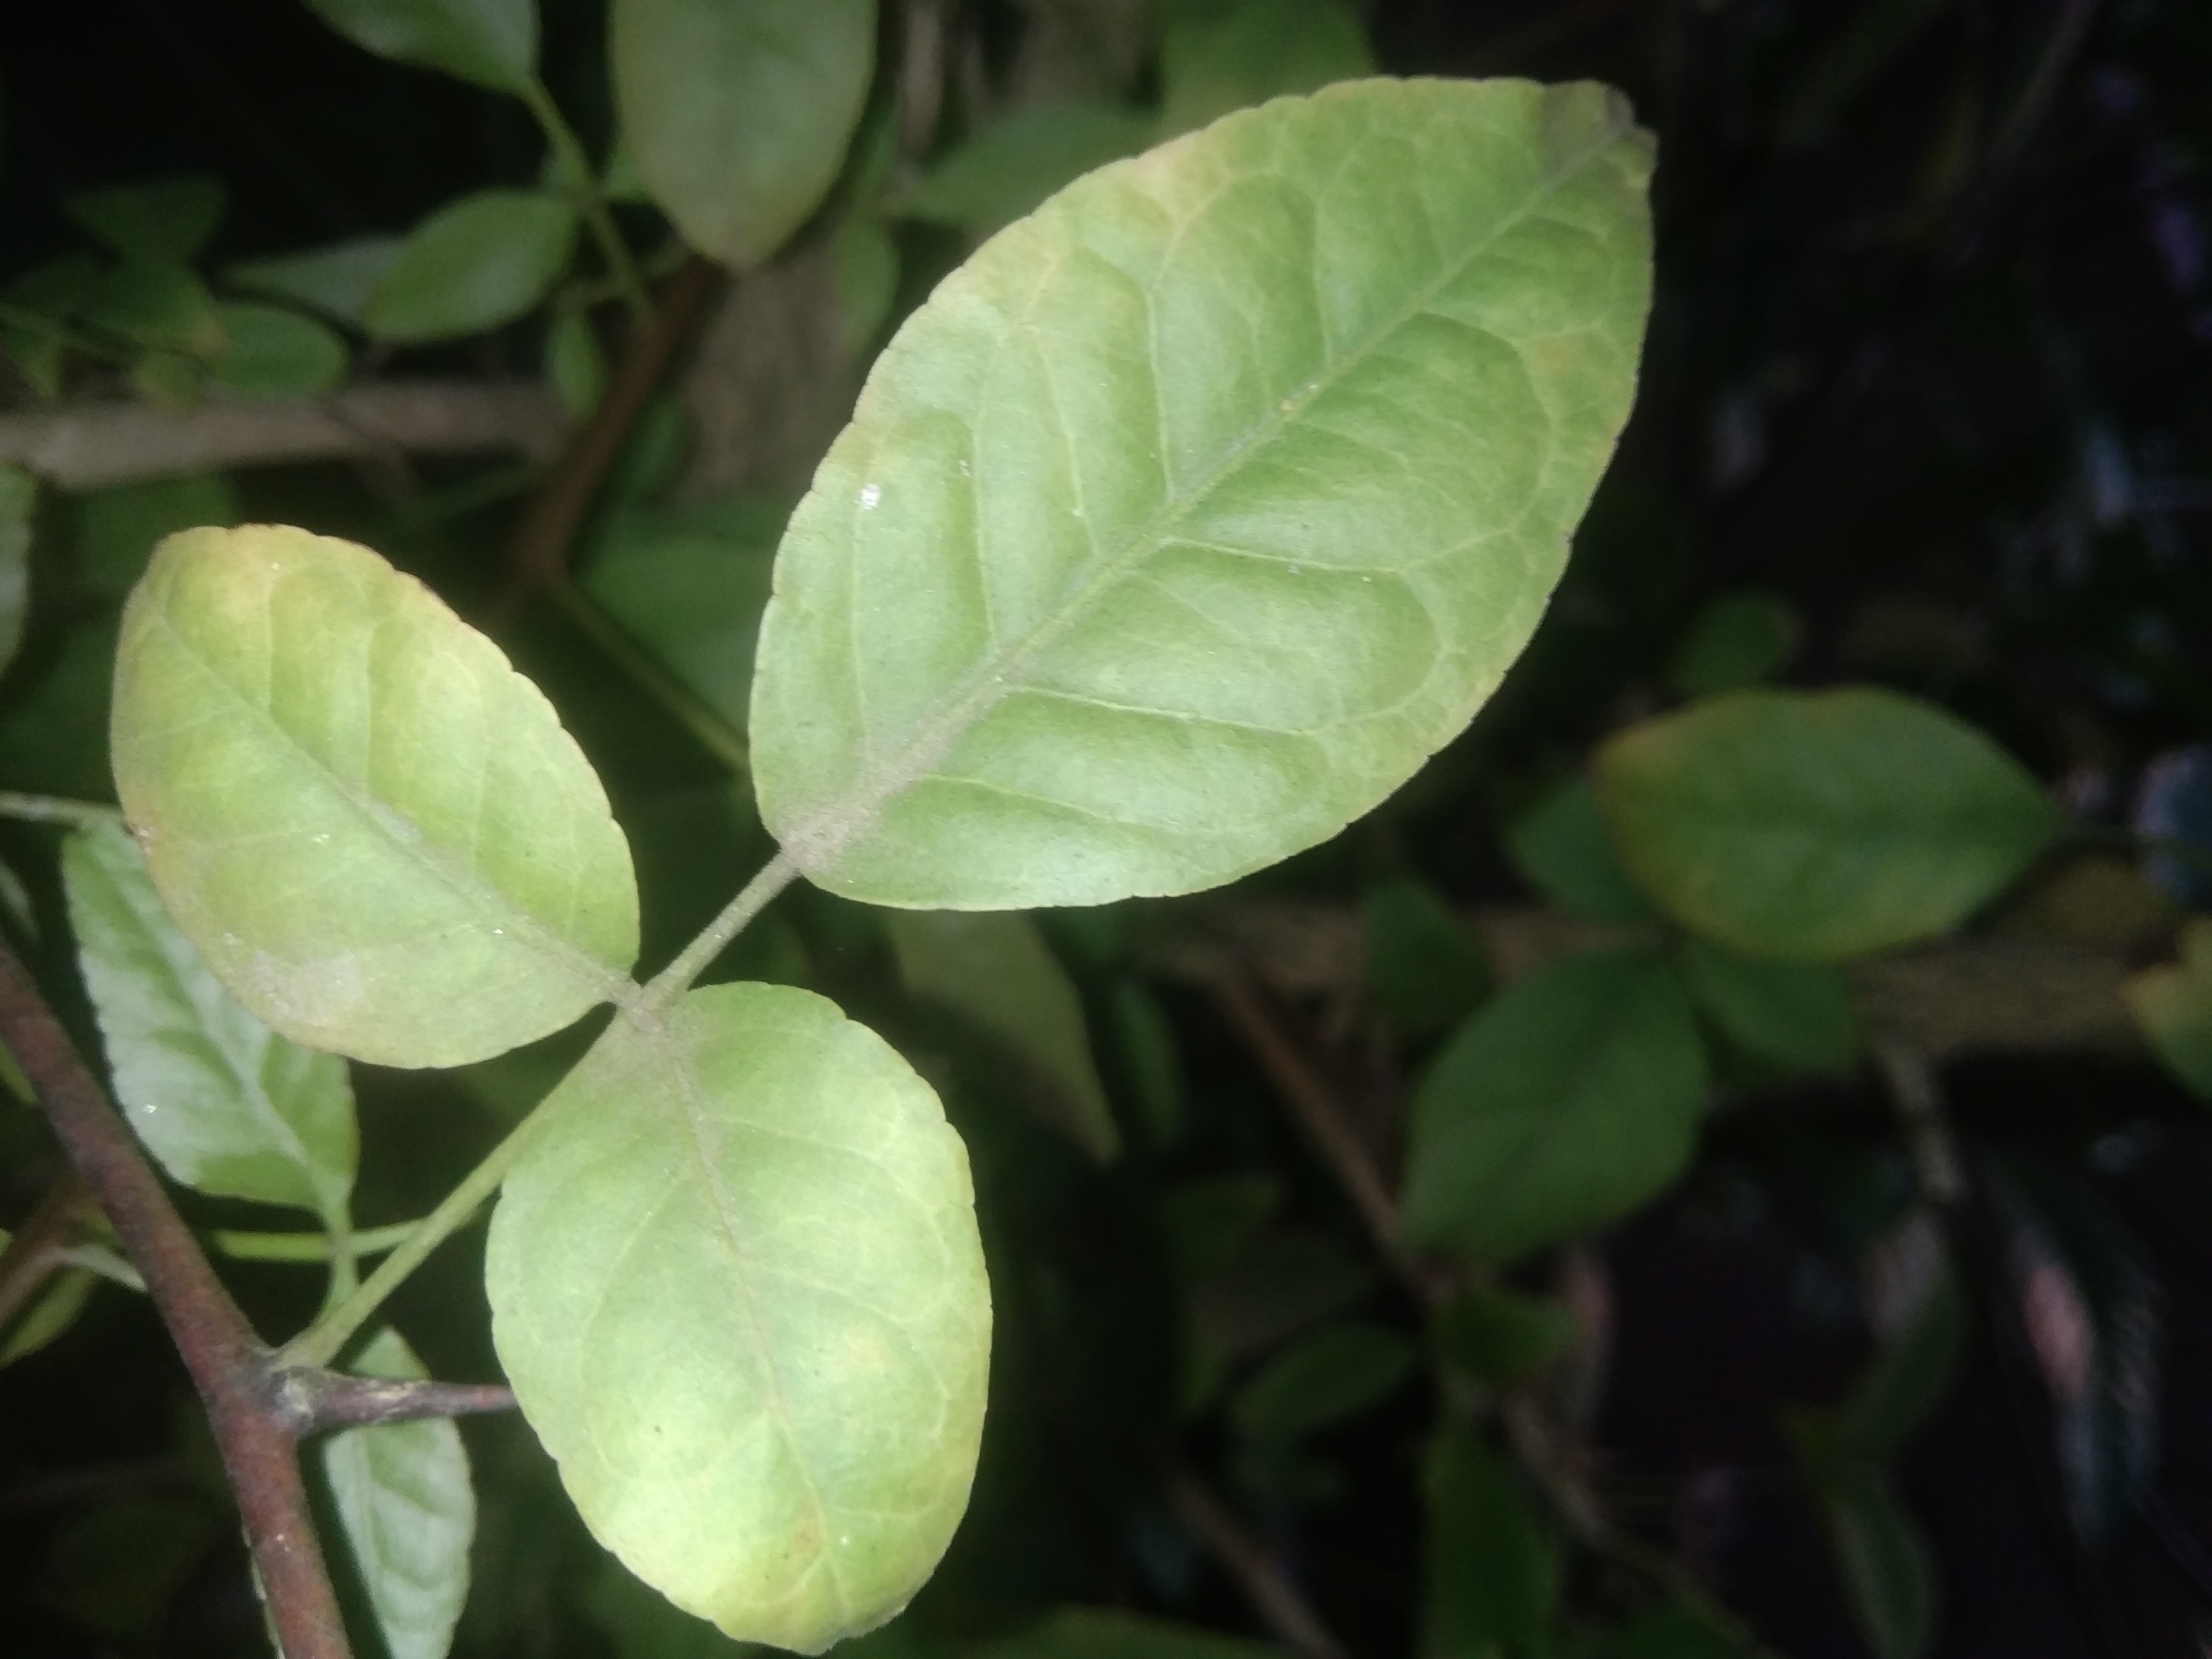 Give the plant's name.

wood apple
